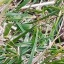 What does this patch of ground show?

grass
